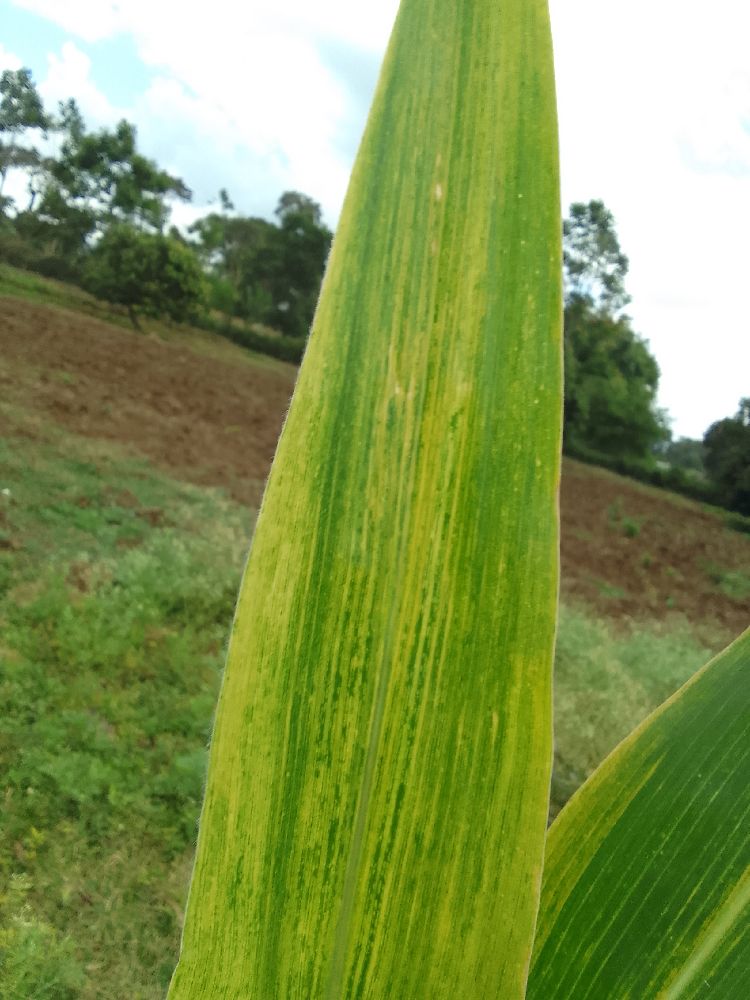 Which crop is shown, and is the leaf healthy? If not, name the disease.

maize, maize lethal necrosis
